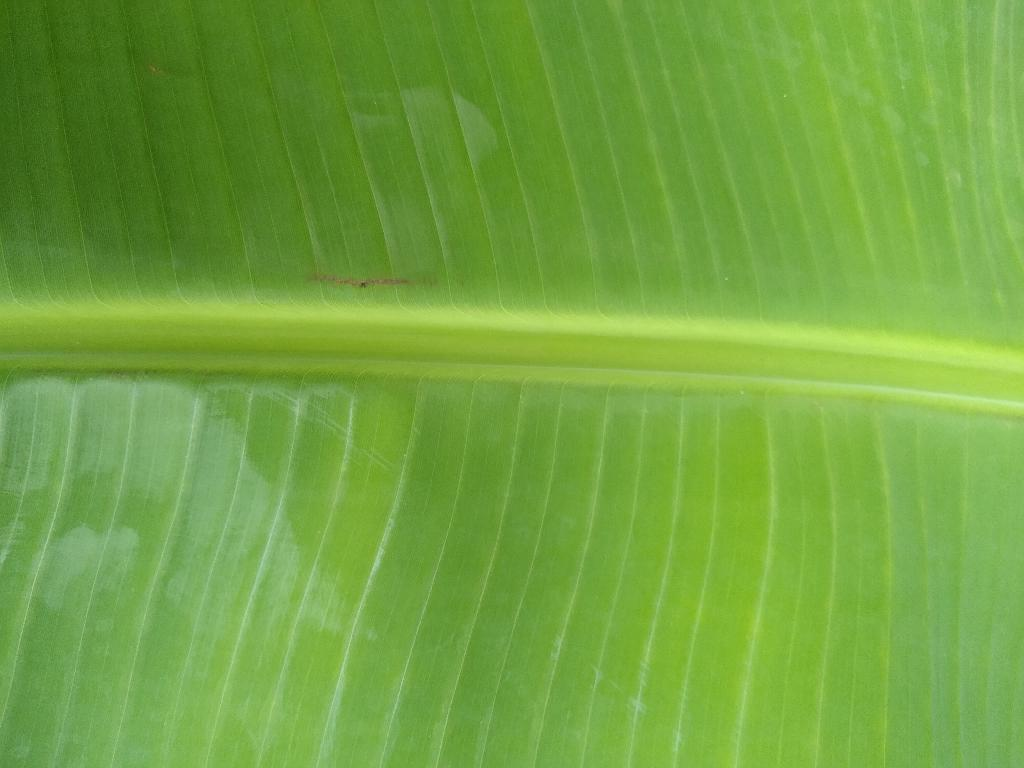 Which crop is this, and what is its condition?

banana, healthy
